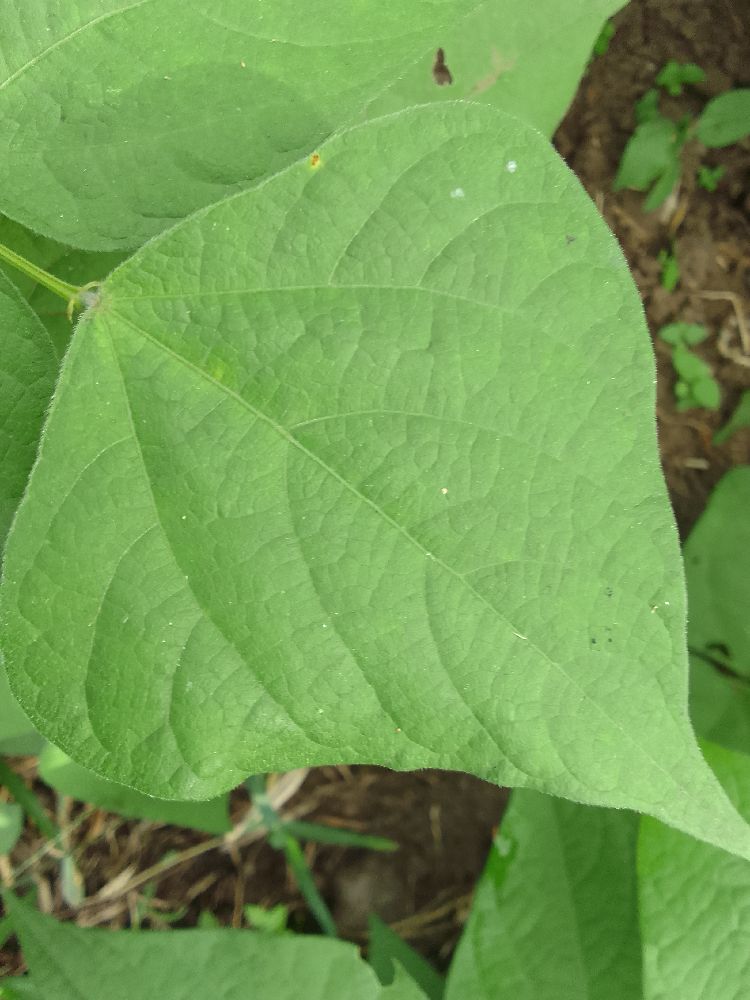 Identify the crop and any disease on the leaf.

common bean, healthy
